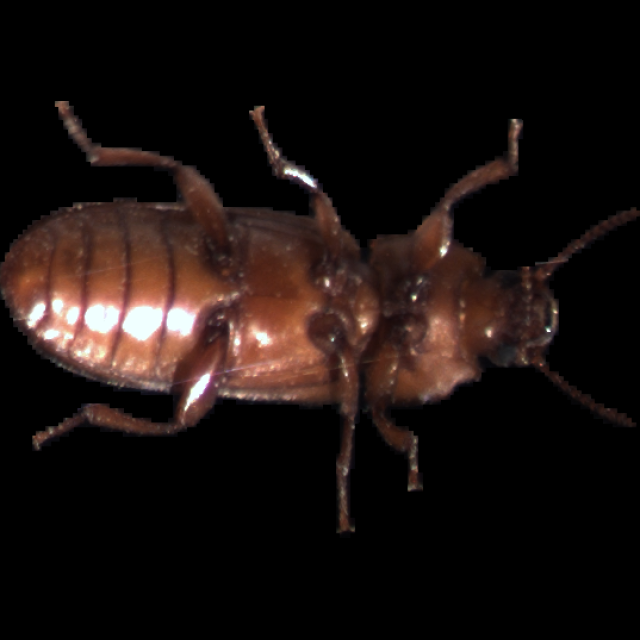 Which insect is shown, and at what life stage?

mealworm beetle
